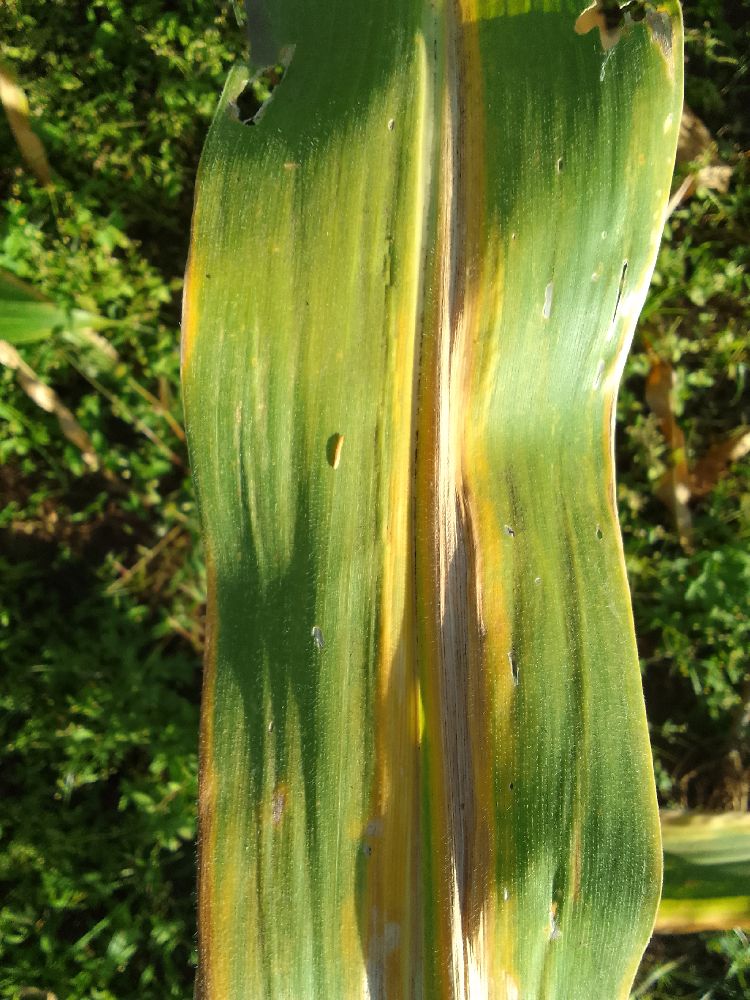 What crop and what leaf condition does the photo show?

maize, maize lethal necrosis
